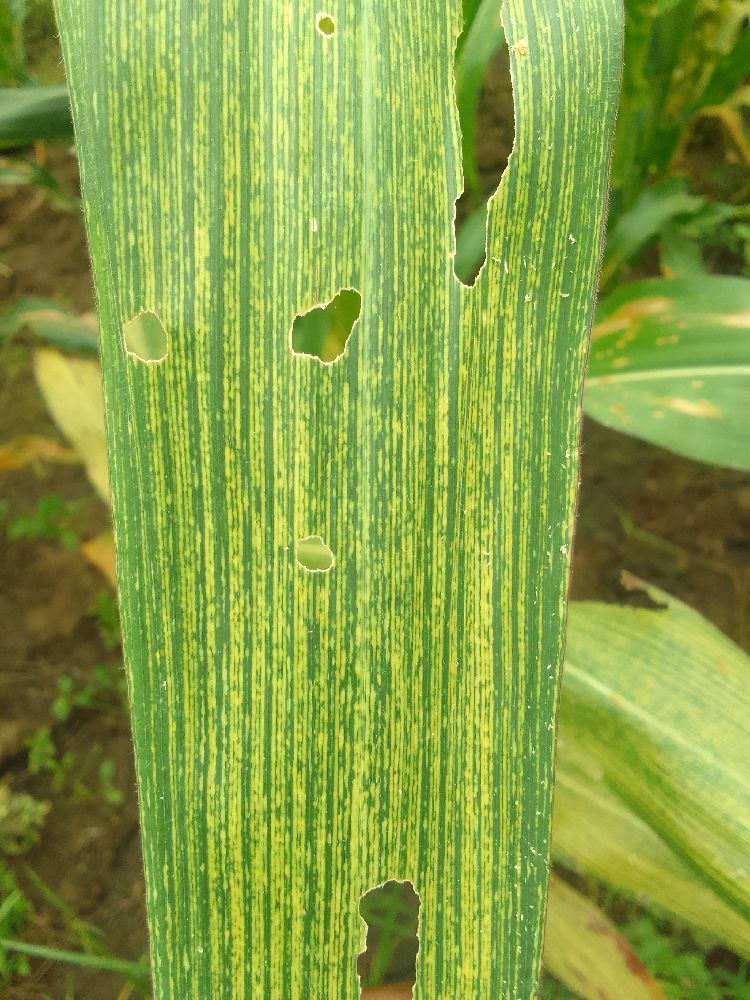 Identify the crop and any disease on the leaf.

maize, maize streak virus
